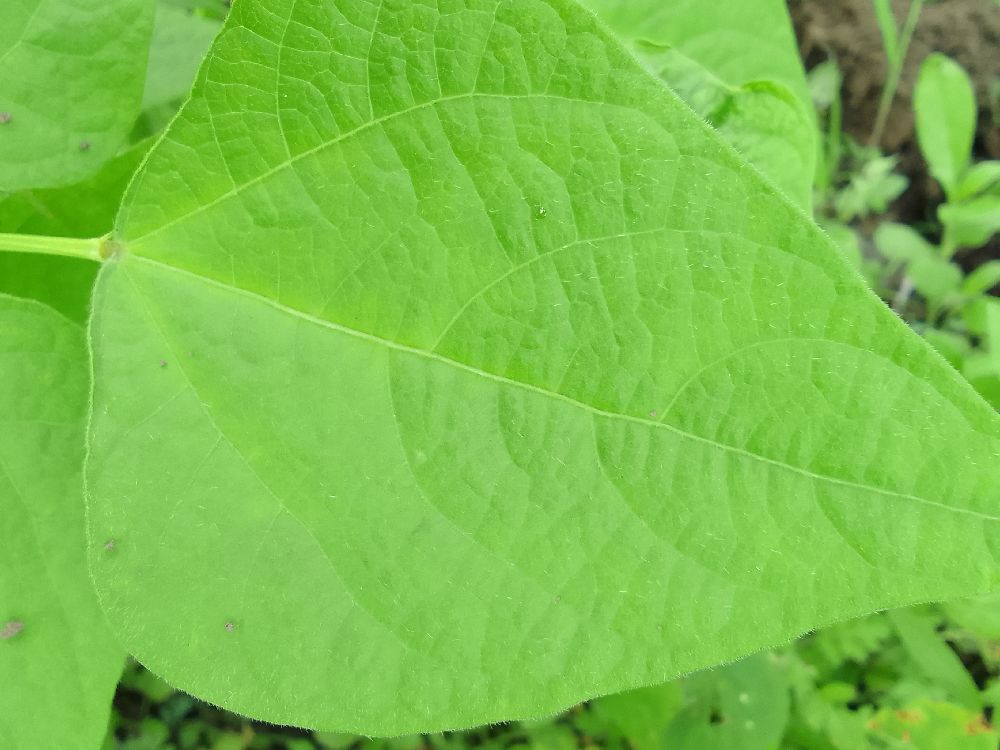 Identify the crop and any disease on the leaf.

common bean, healthy
